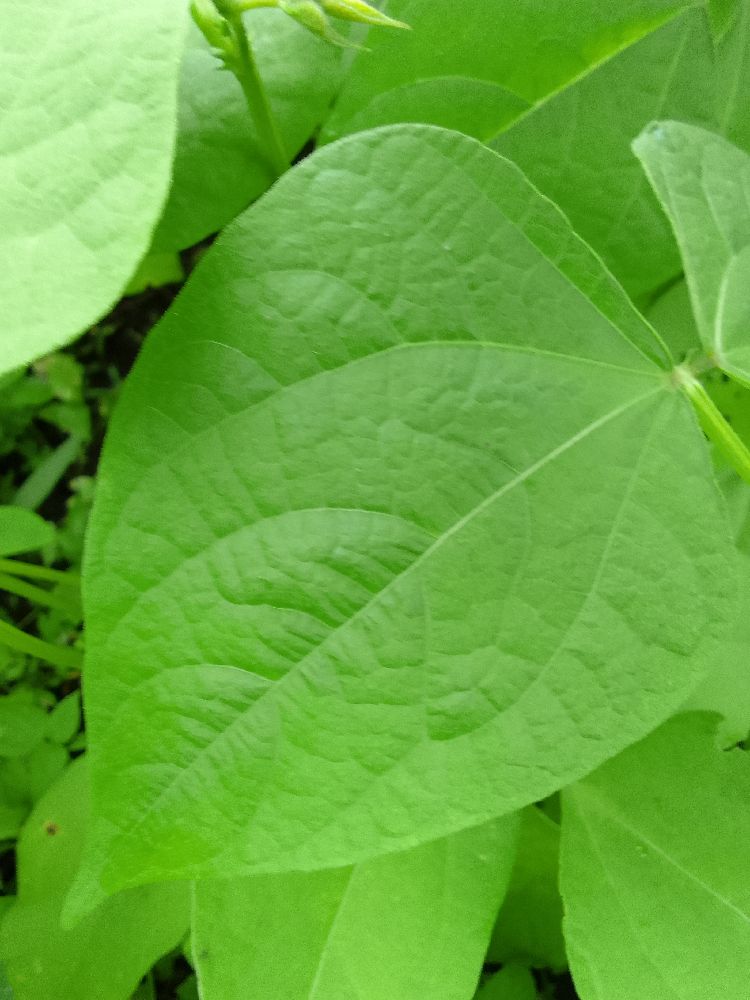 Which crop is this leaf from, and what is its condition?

common bean, healthy
